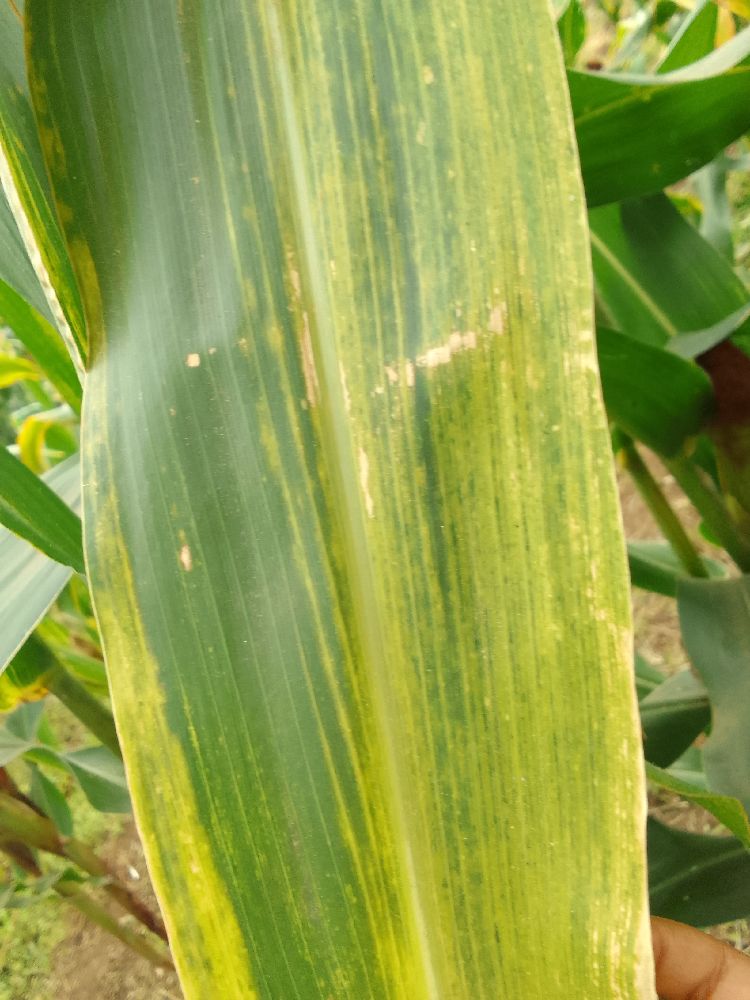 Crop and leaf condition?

maize, maize lethal necrosis
